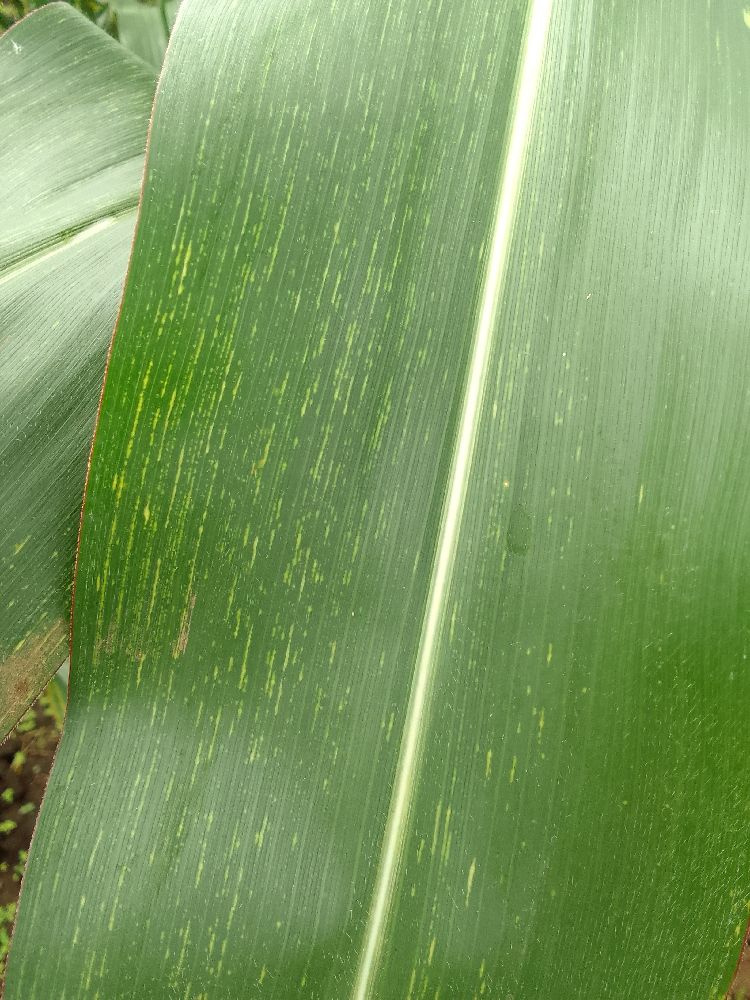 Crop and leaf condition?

maize, maize streak virus
